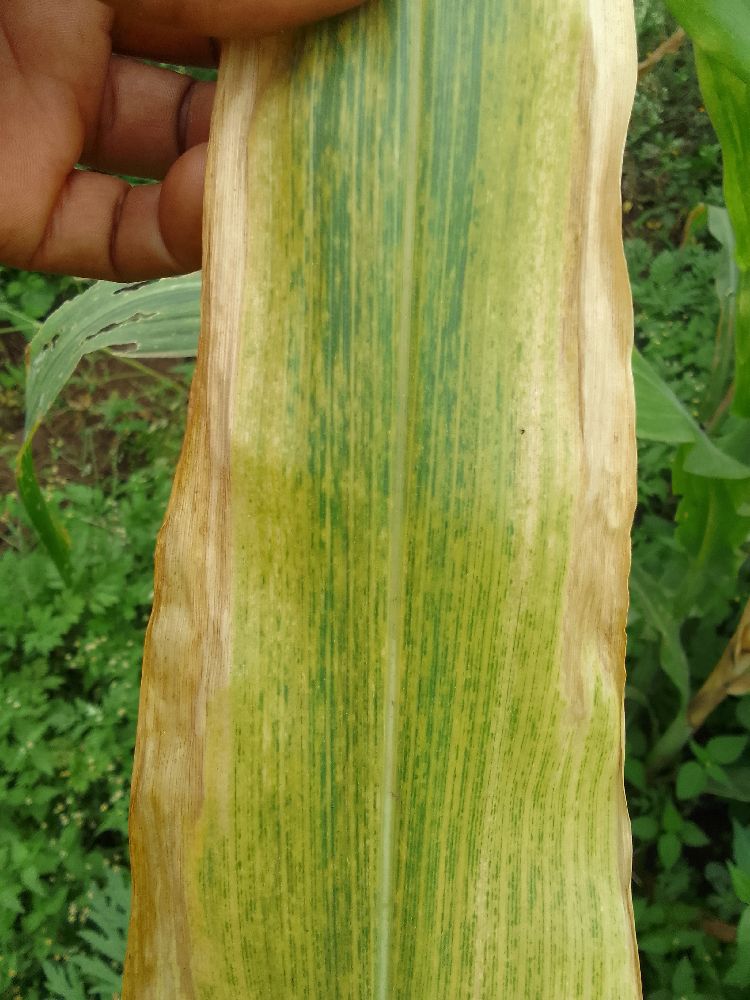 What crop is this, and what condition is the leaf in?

maize, maize lethal necrosis
